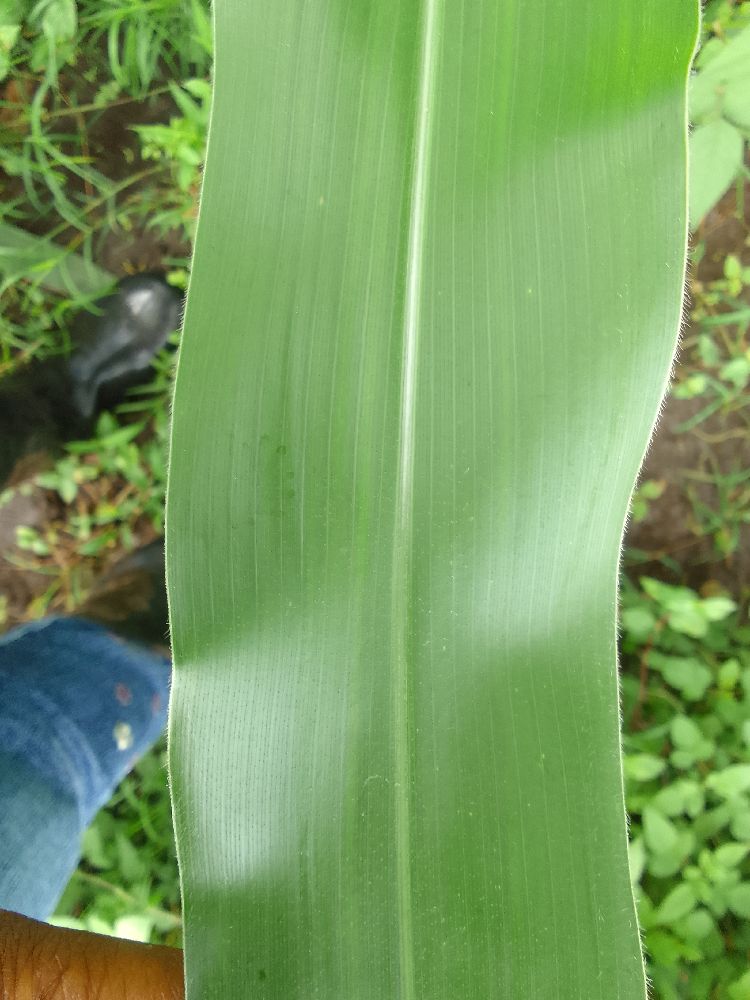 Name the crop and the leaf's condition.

maize, healthy
